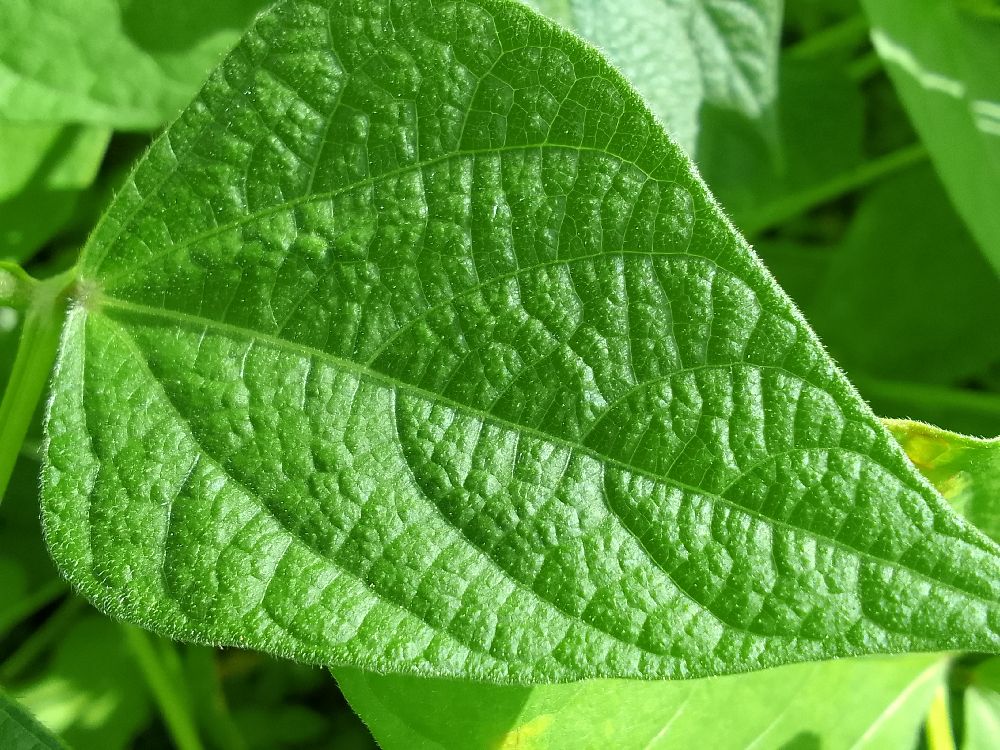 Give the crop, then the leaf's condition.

common bean, healthy
